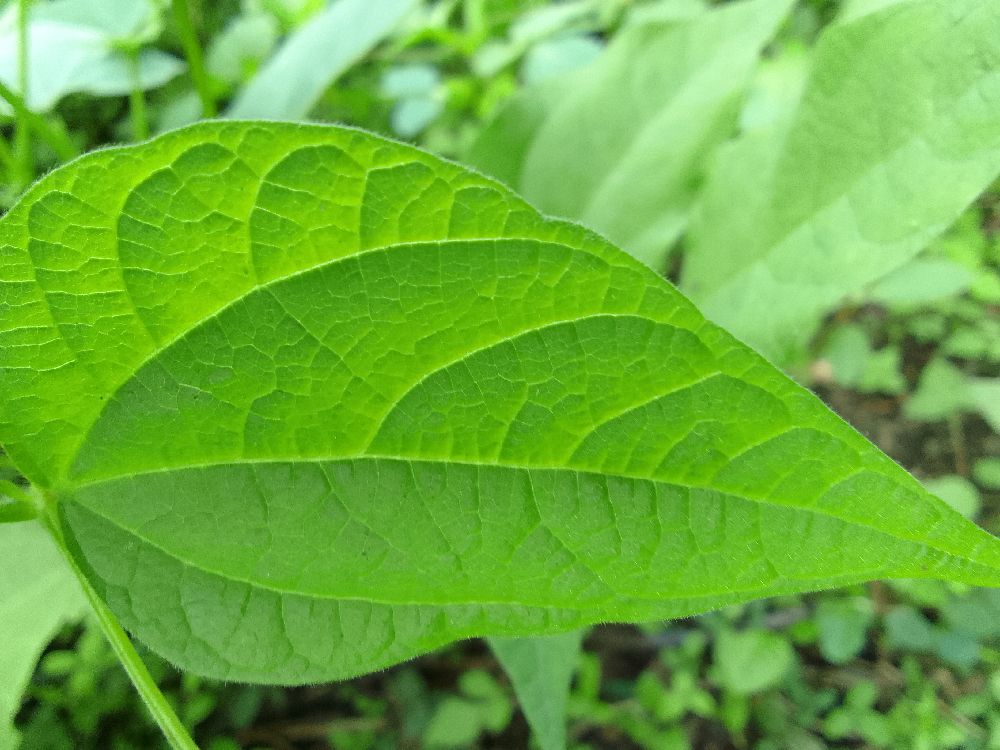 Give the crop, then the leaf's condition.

common bean, healthy
